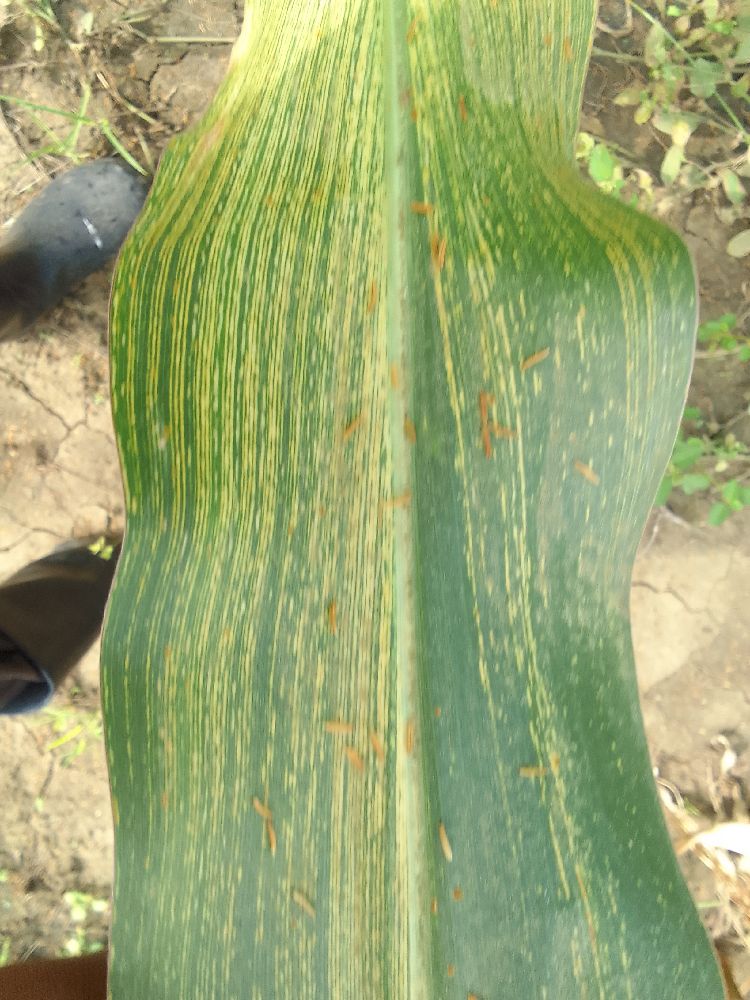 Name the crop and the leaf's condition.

maize, maize streak virus
